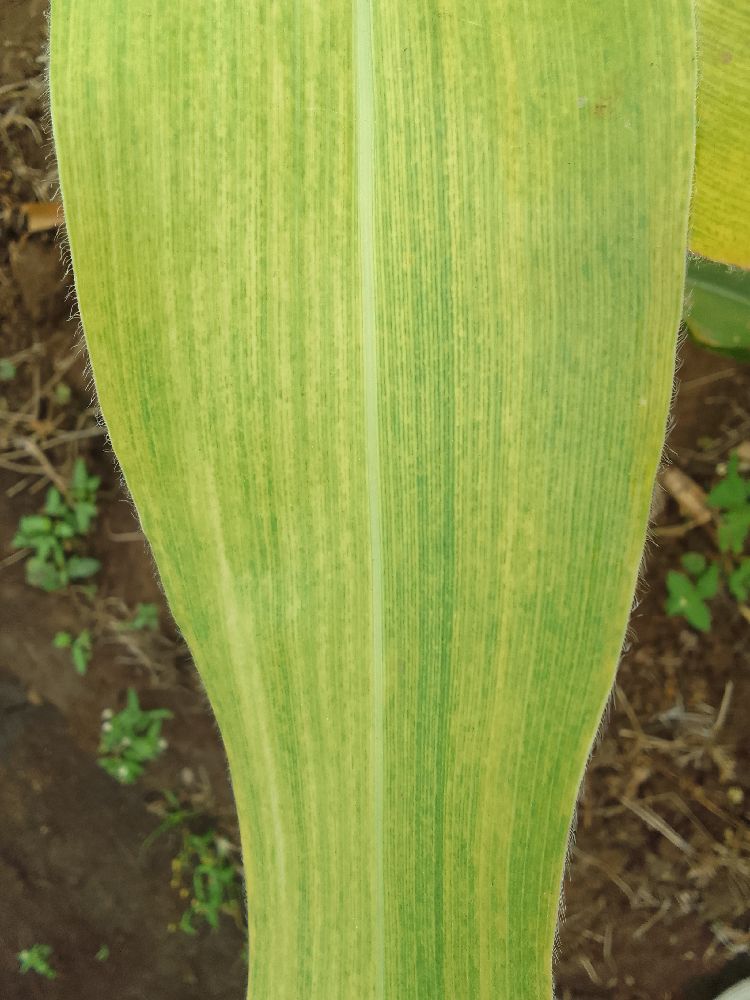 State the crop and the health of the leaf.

maize, maize lethal necrosis
